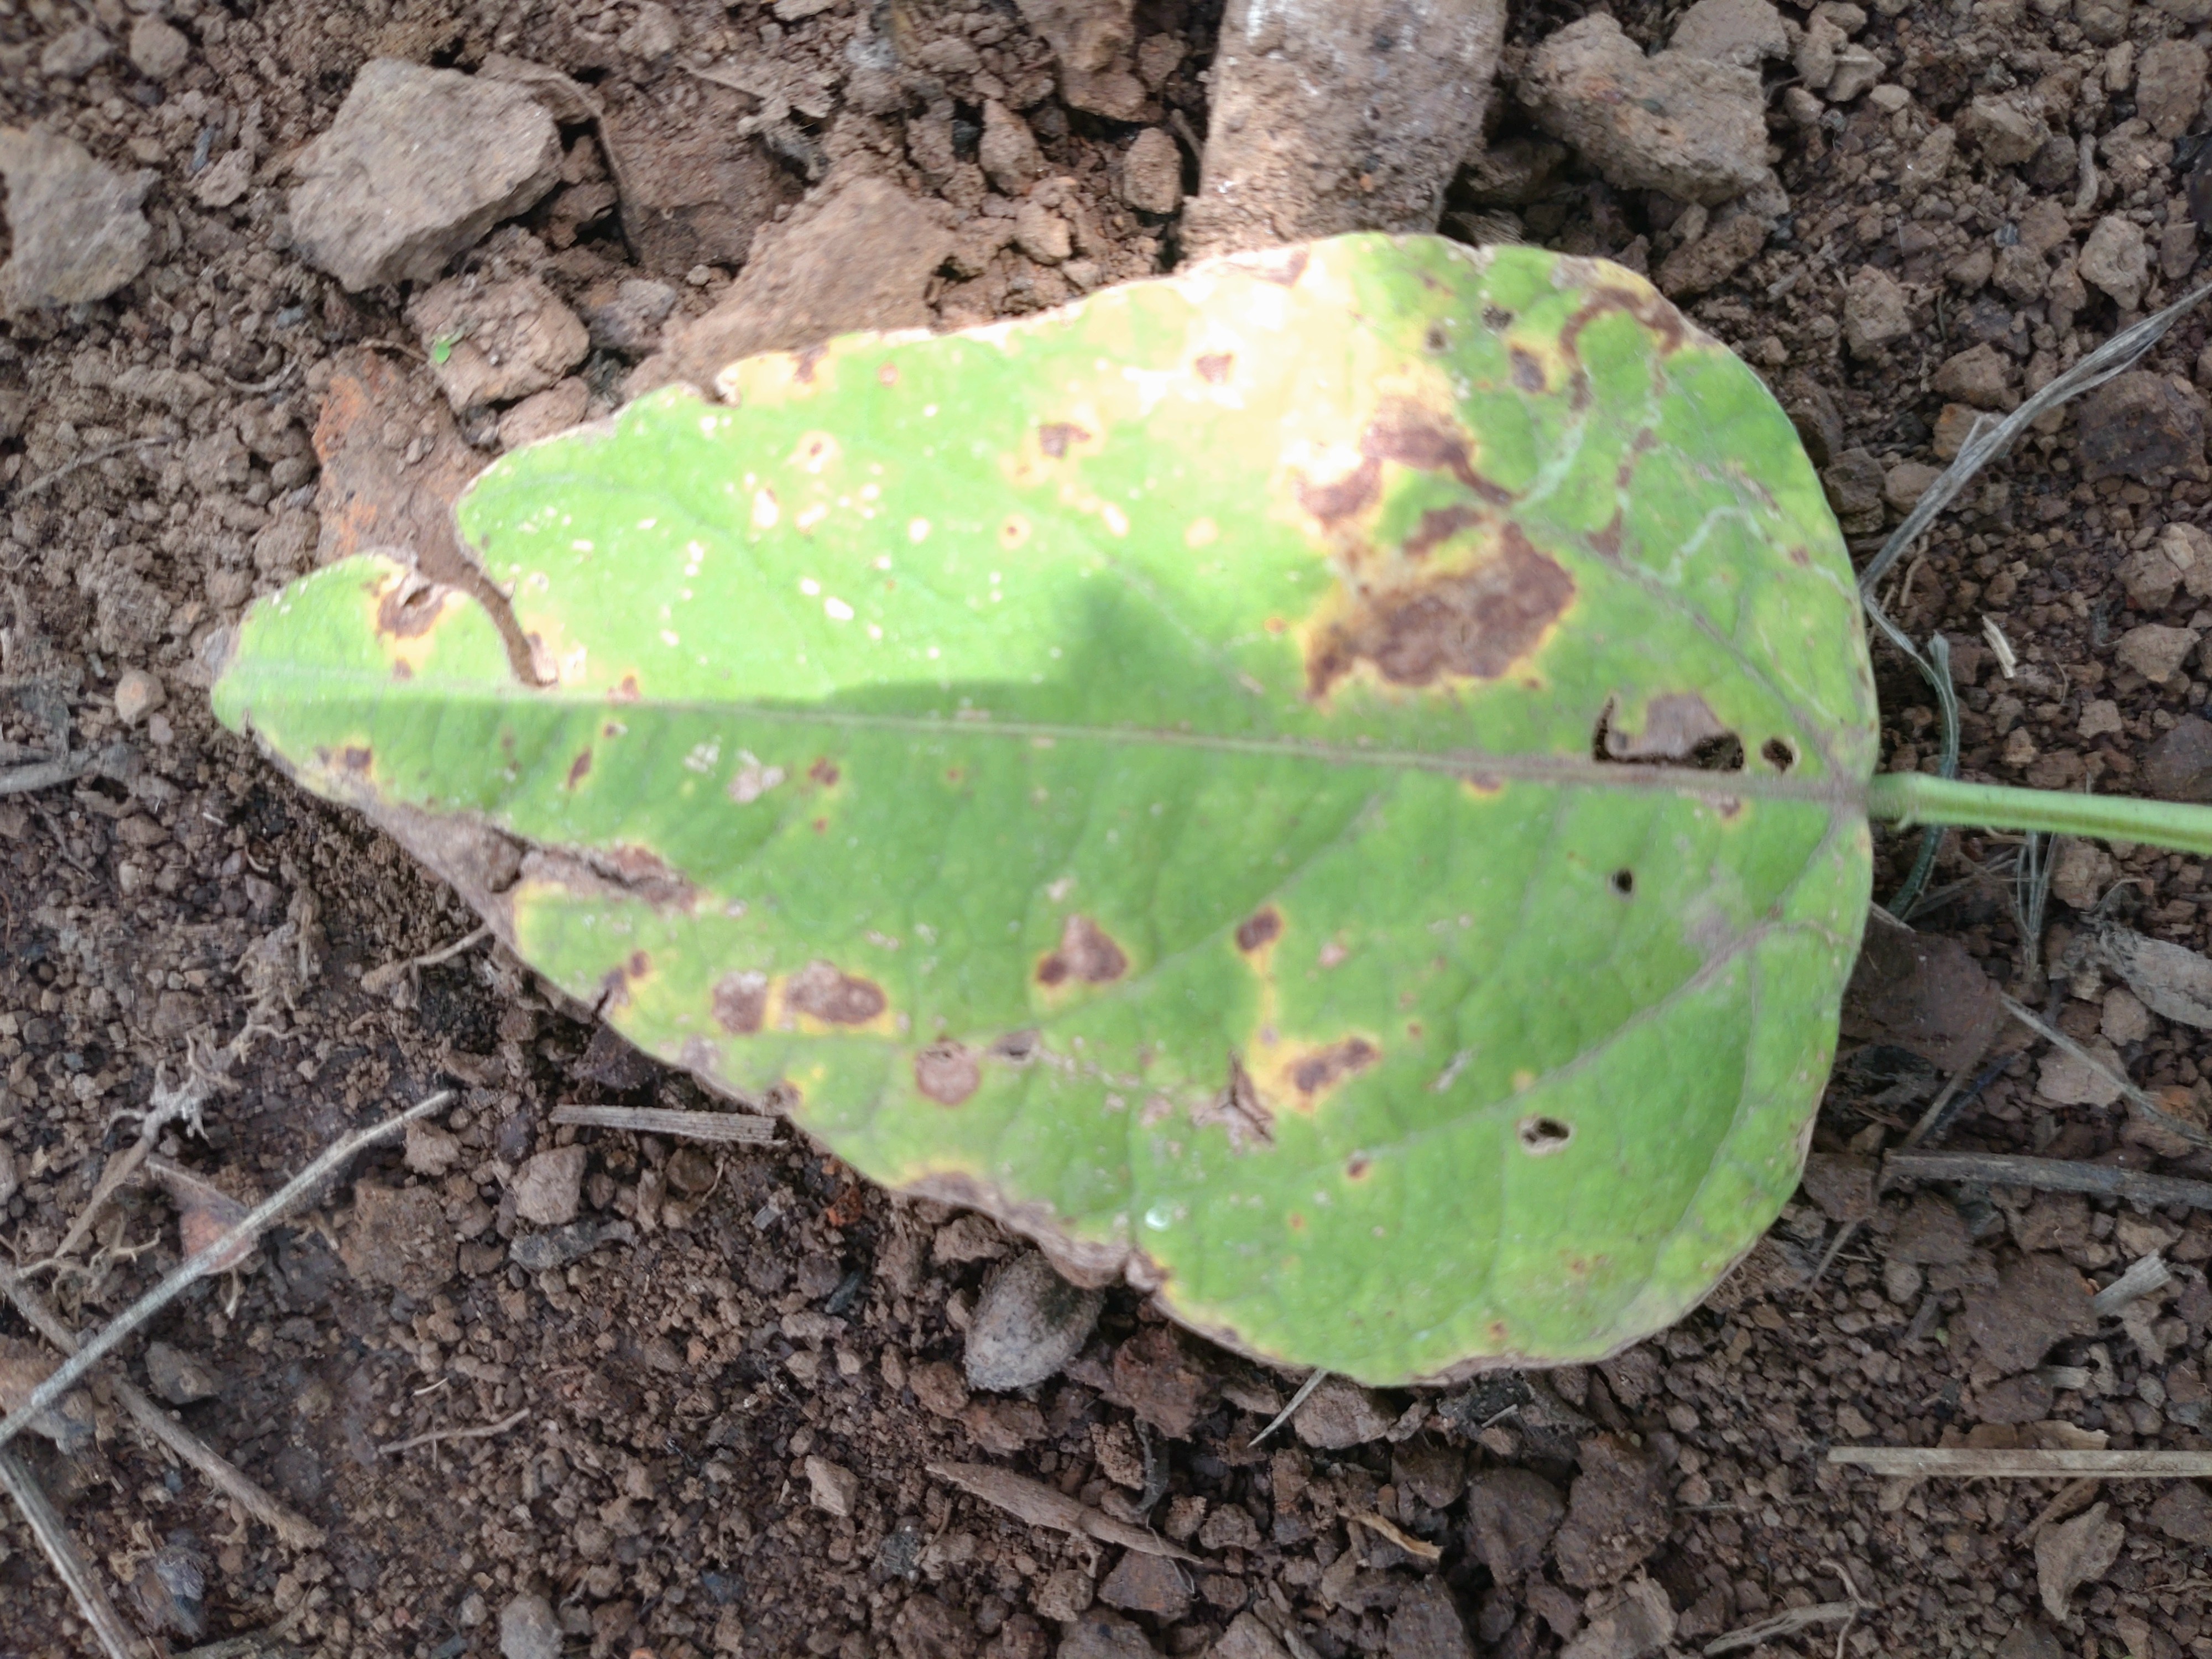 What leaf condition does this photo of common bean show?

rust
